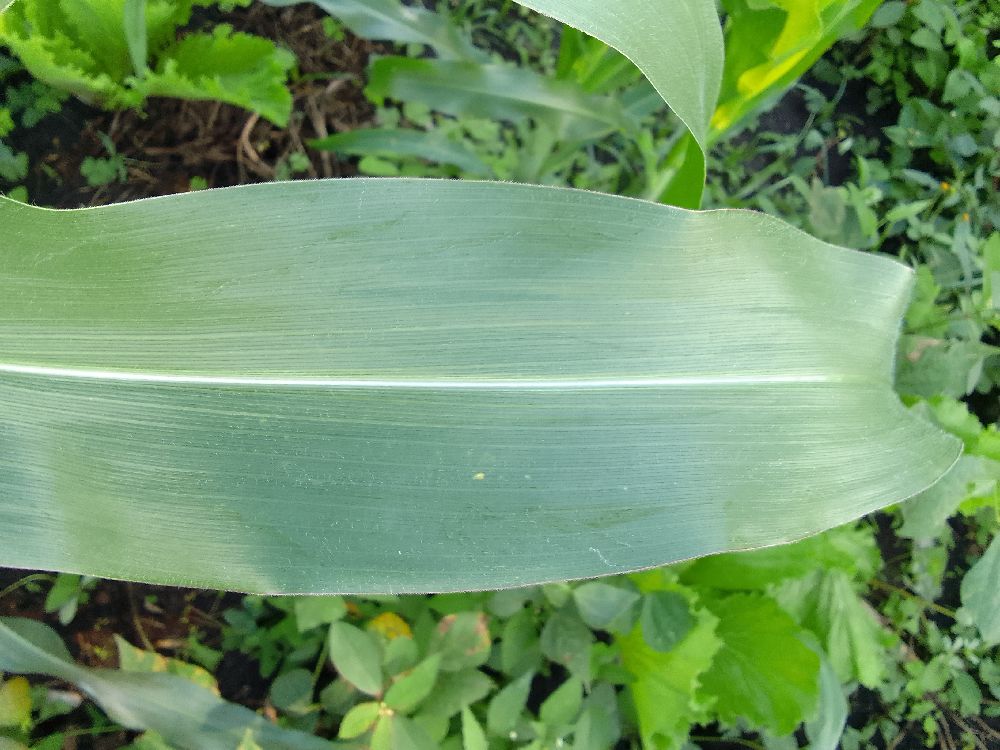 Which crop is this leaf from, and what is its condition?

maize, healthy
